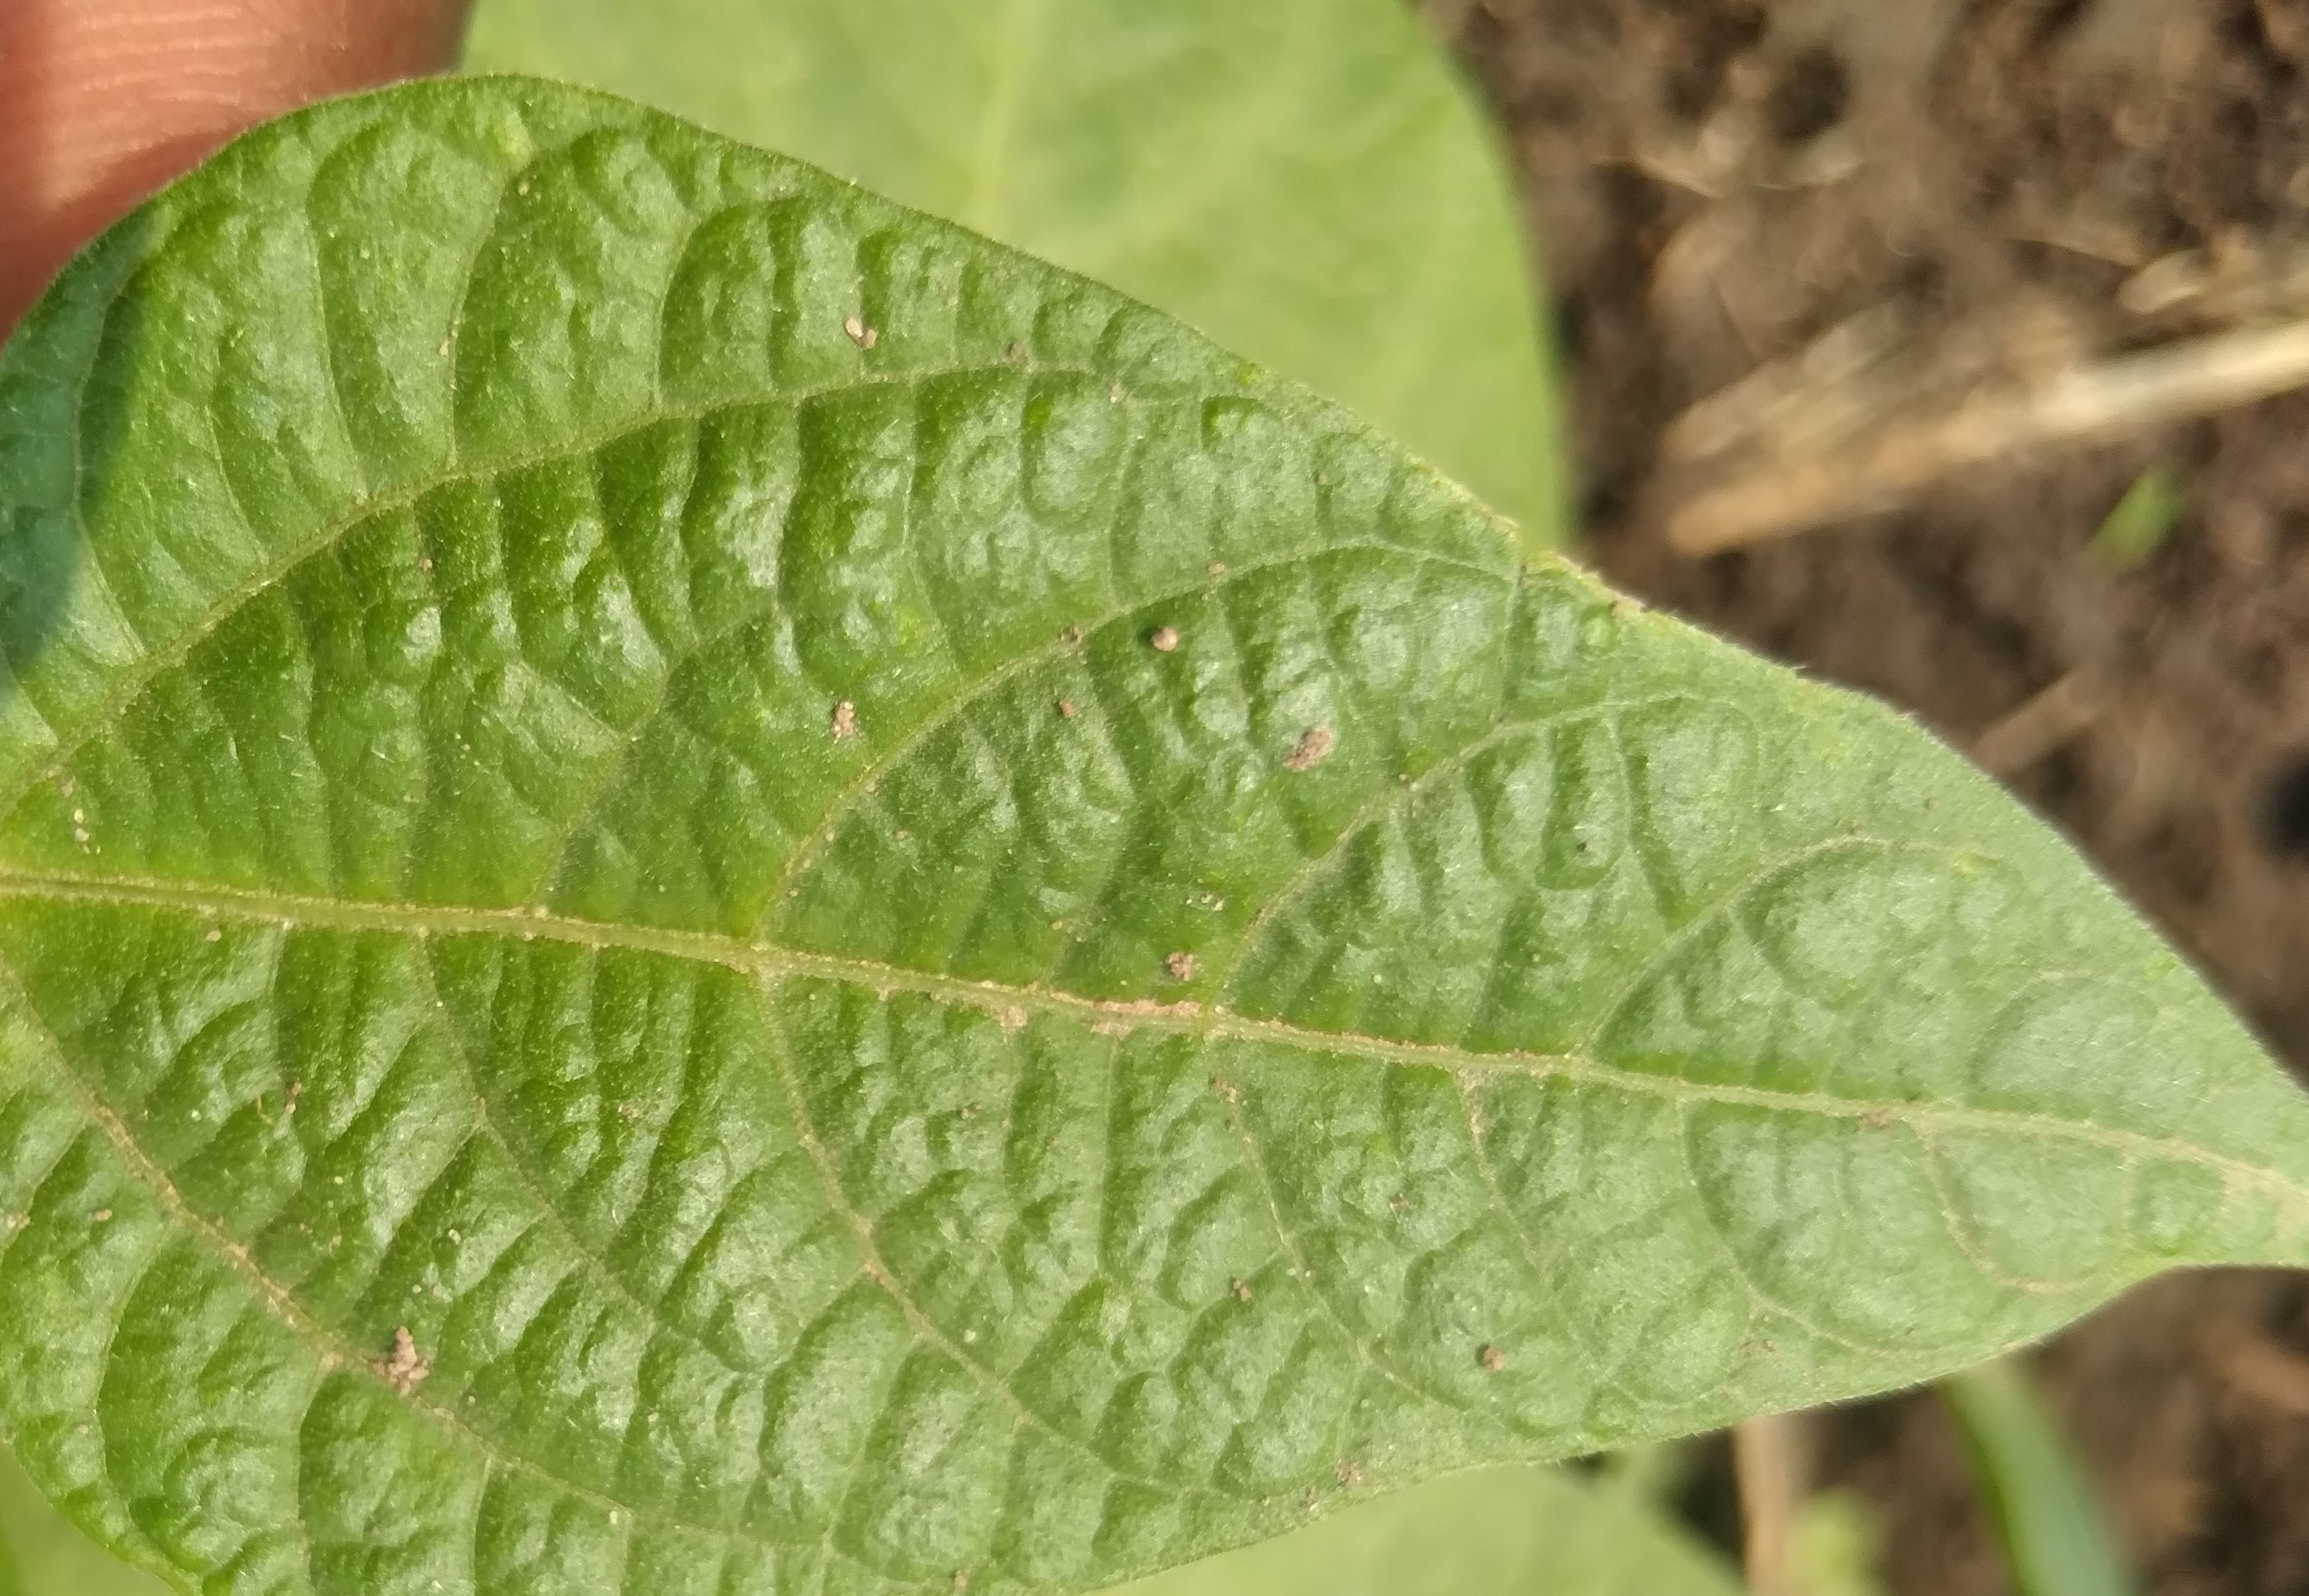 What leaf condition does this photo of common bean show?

healthy
